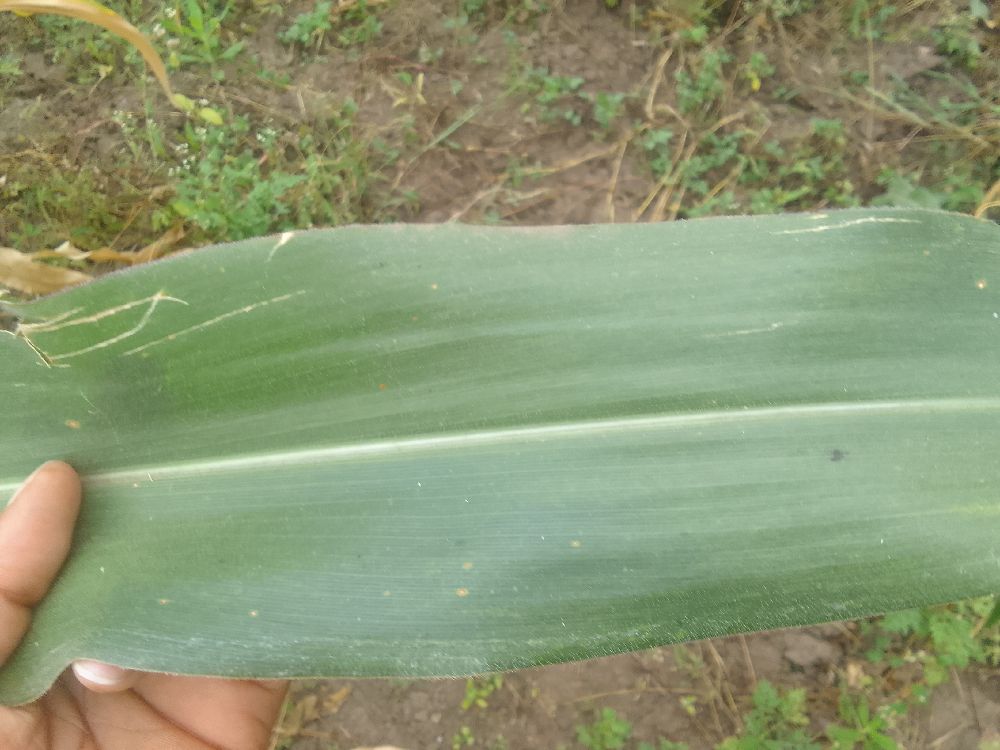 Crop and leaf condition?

maize, healthy
